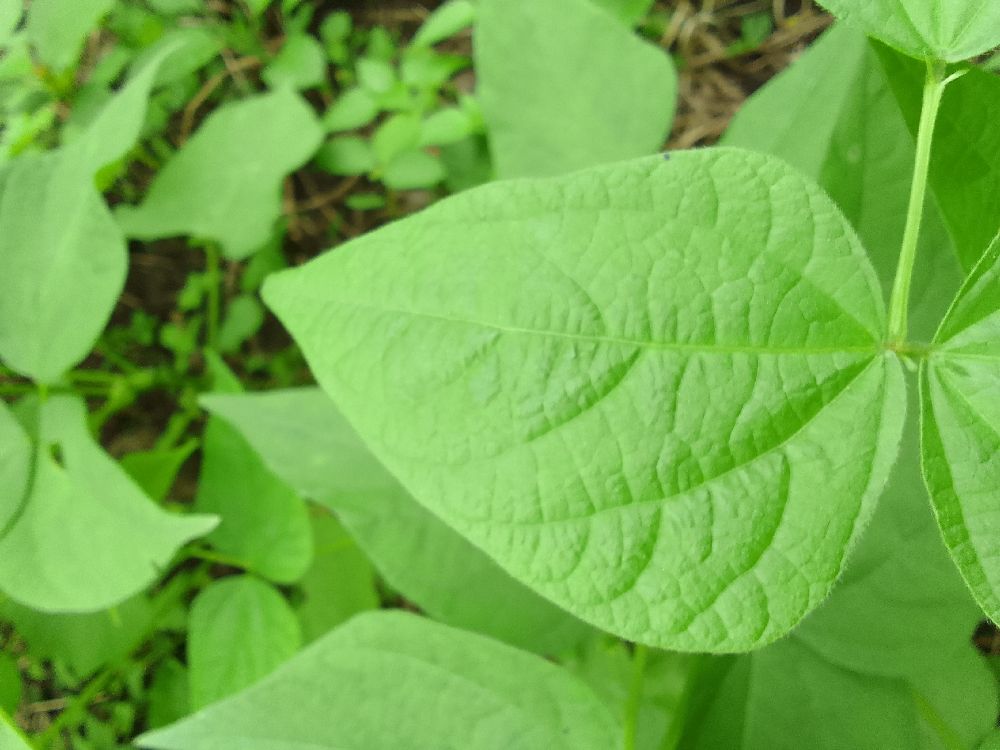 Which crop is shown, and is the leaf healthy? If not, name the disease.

common bean, healthy
